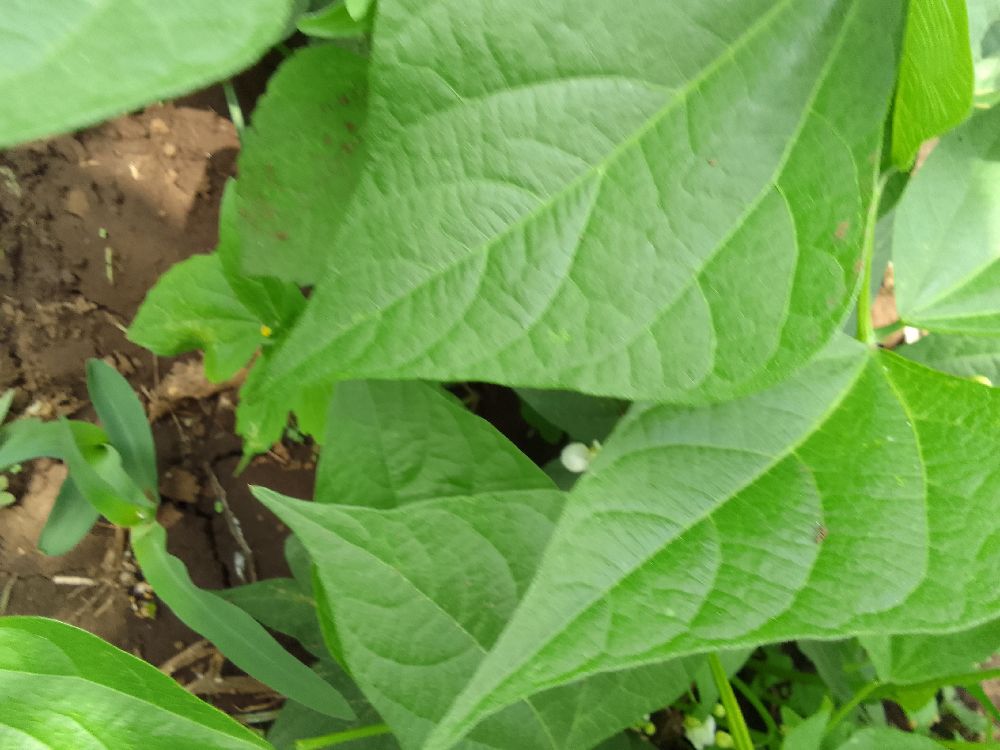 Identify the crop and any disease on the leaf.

common bean, healthy
